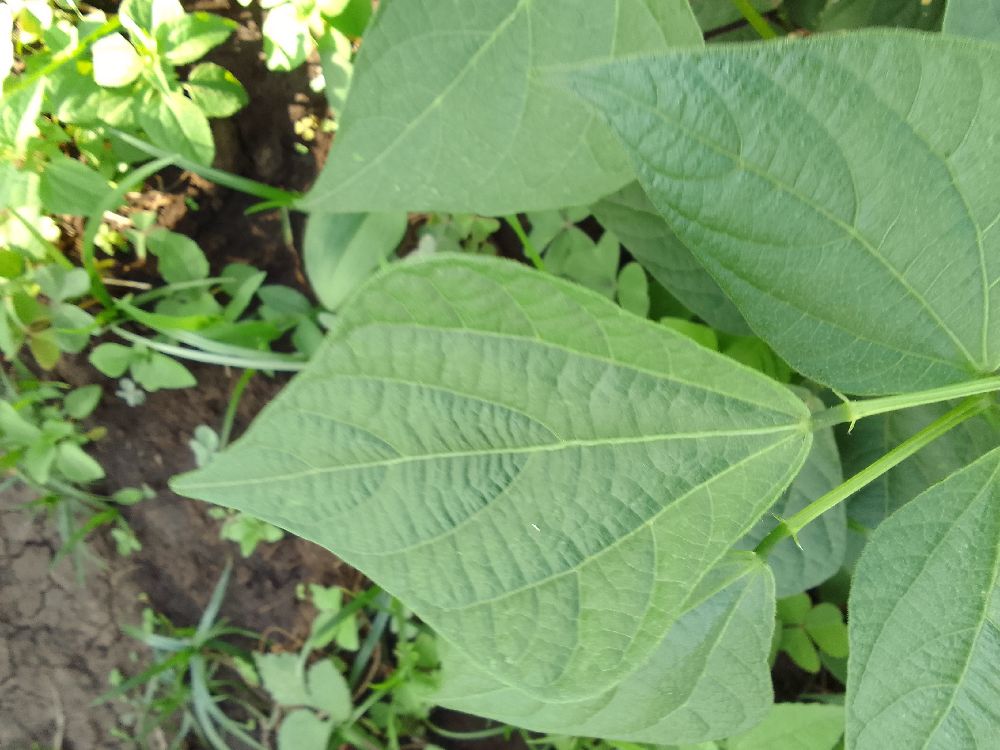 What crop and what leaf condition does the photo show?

common bean, healthy
